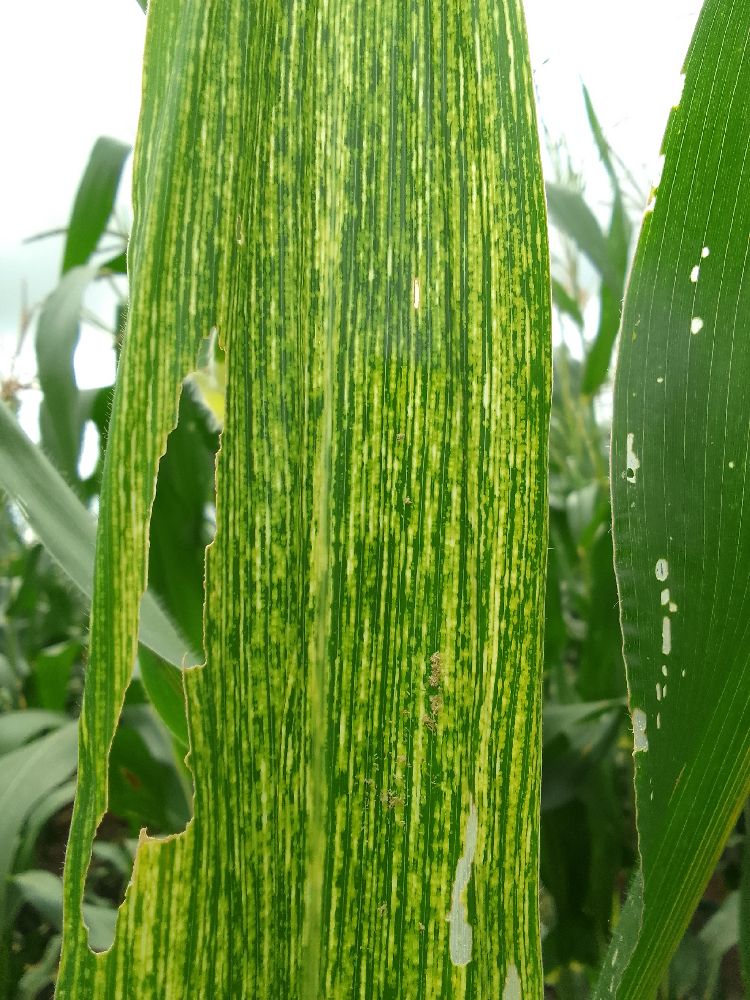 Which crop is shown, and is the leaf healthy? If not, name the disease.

maize, maize streak virus
